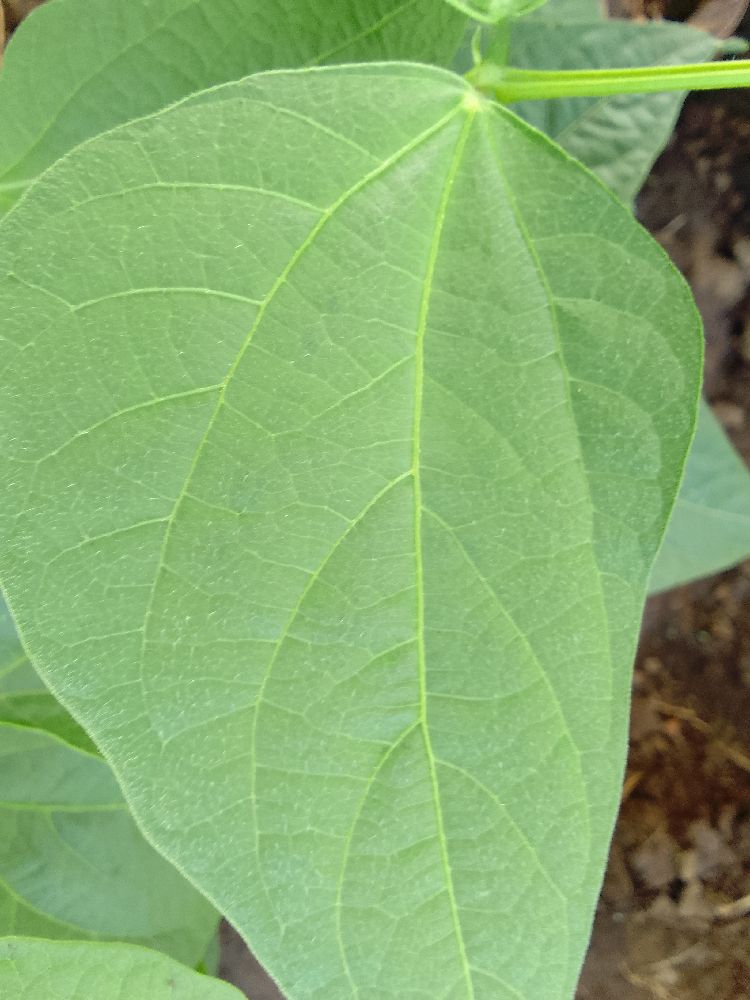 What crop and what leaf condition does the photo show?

common bean, healthy
